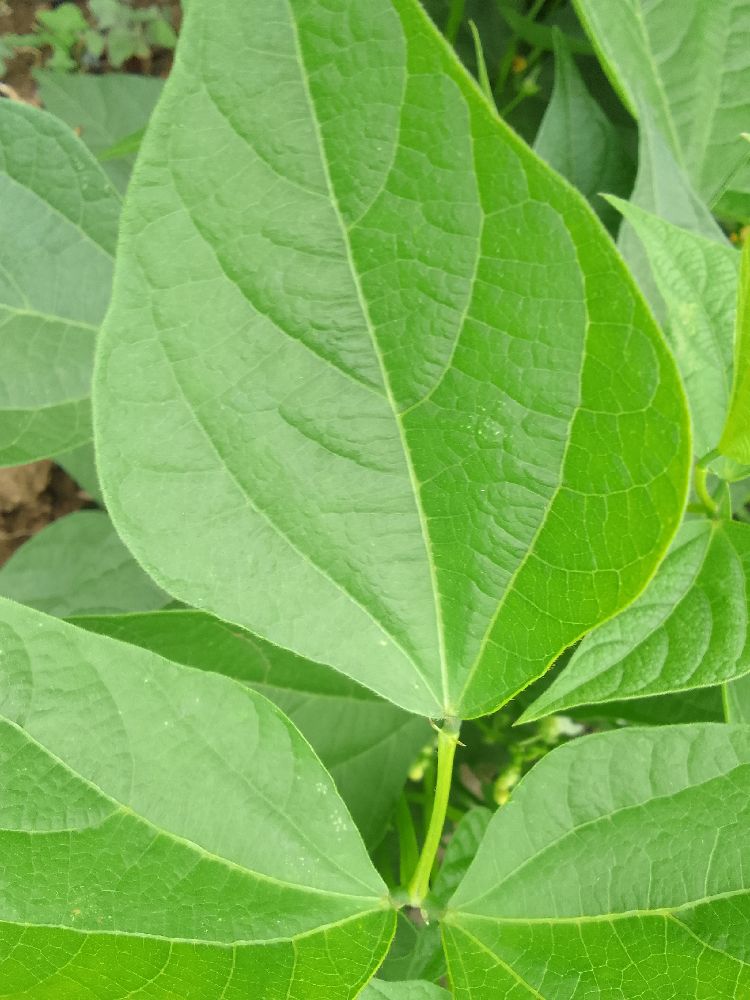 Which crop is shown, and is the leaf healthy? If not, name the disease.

common bean, healthy
